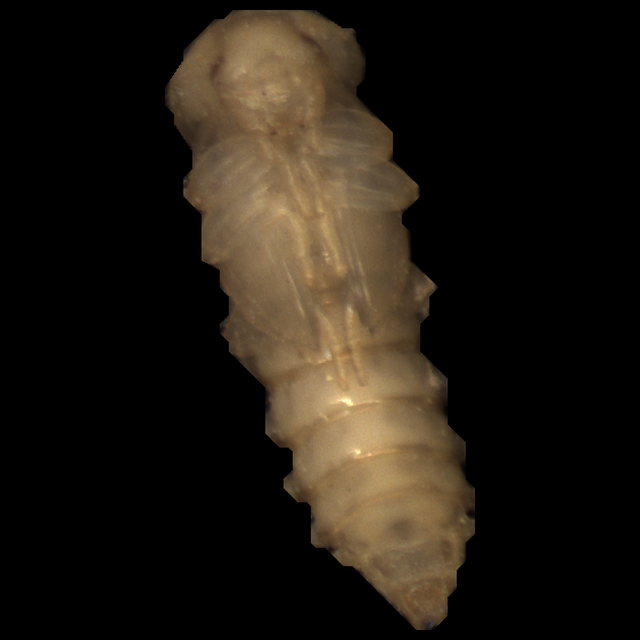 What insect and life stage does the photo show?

mealworm pupa
